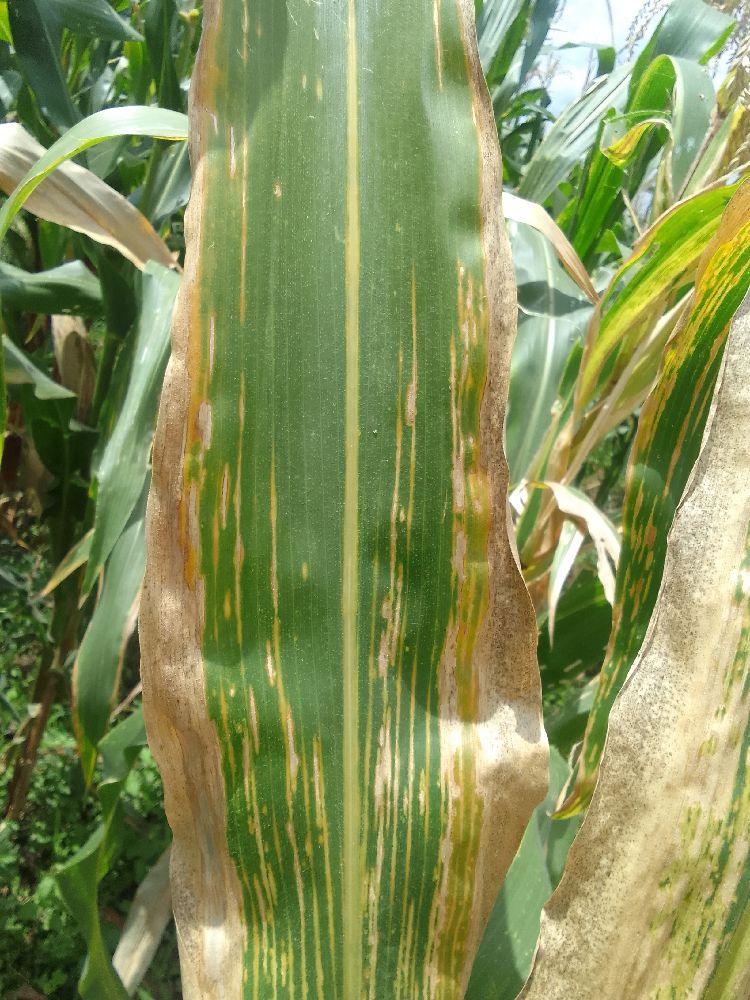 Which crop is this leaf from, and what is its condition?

maize, maize lethal necrosis
